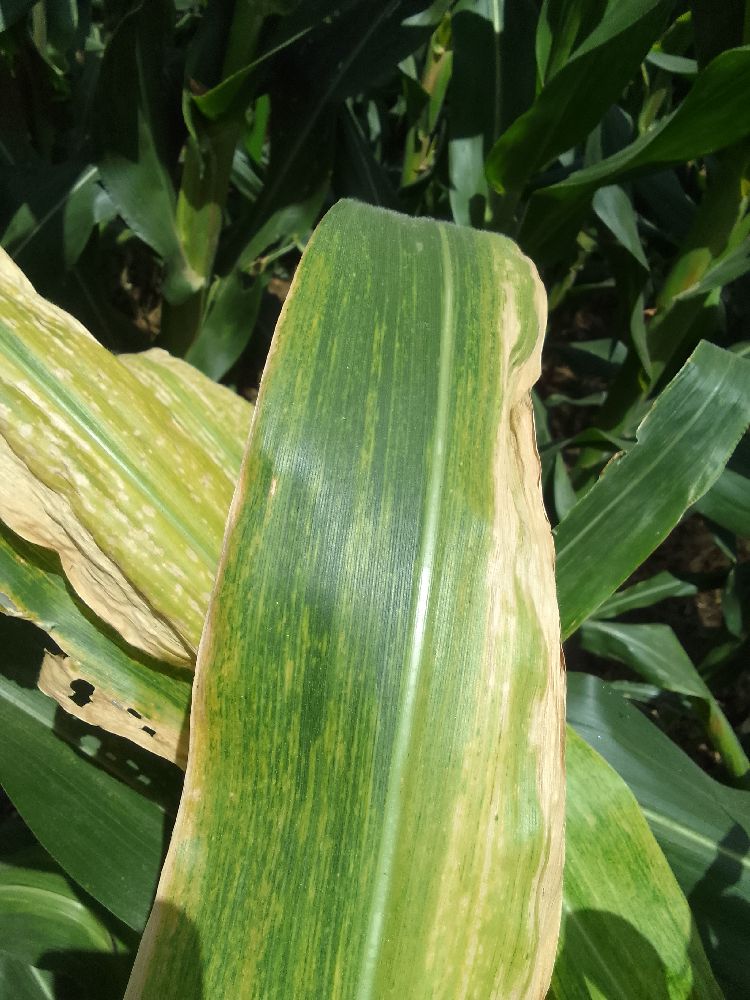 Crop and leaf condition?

maize, maize lethal necrosis
